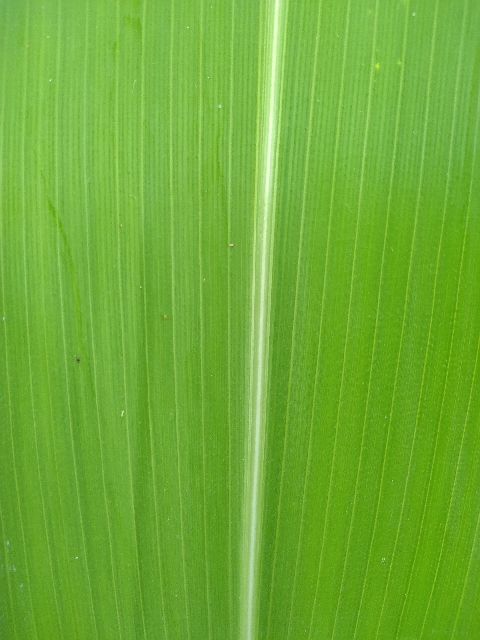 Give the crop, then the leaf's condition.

maize, healthy
